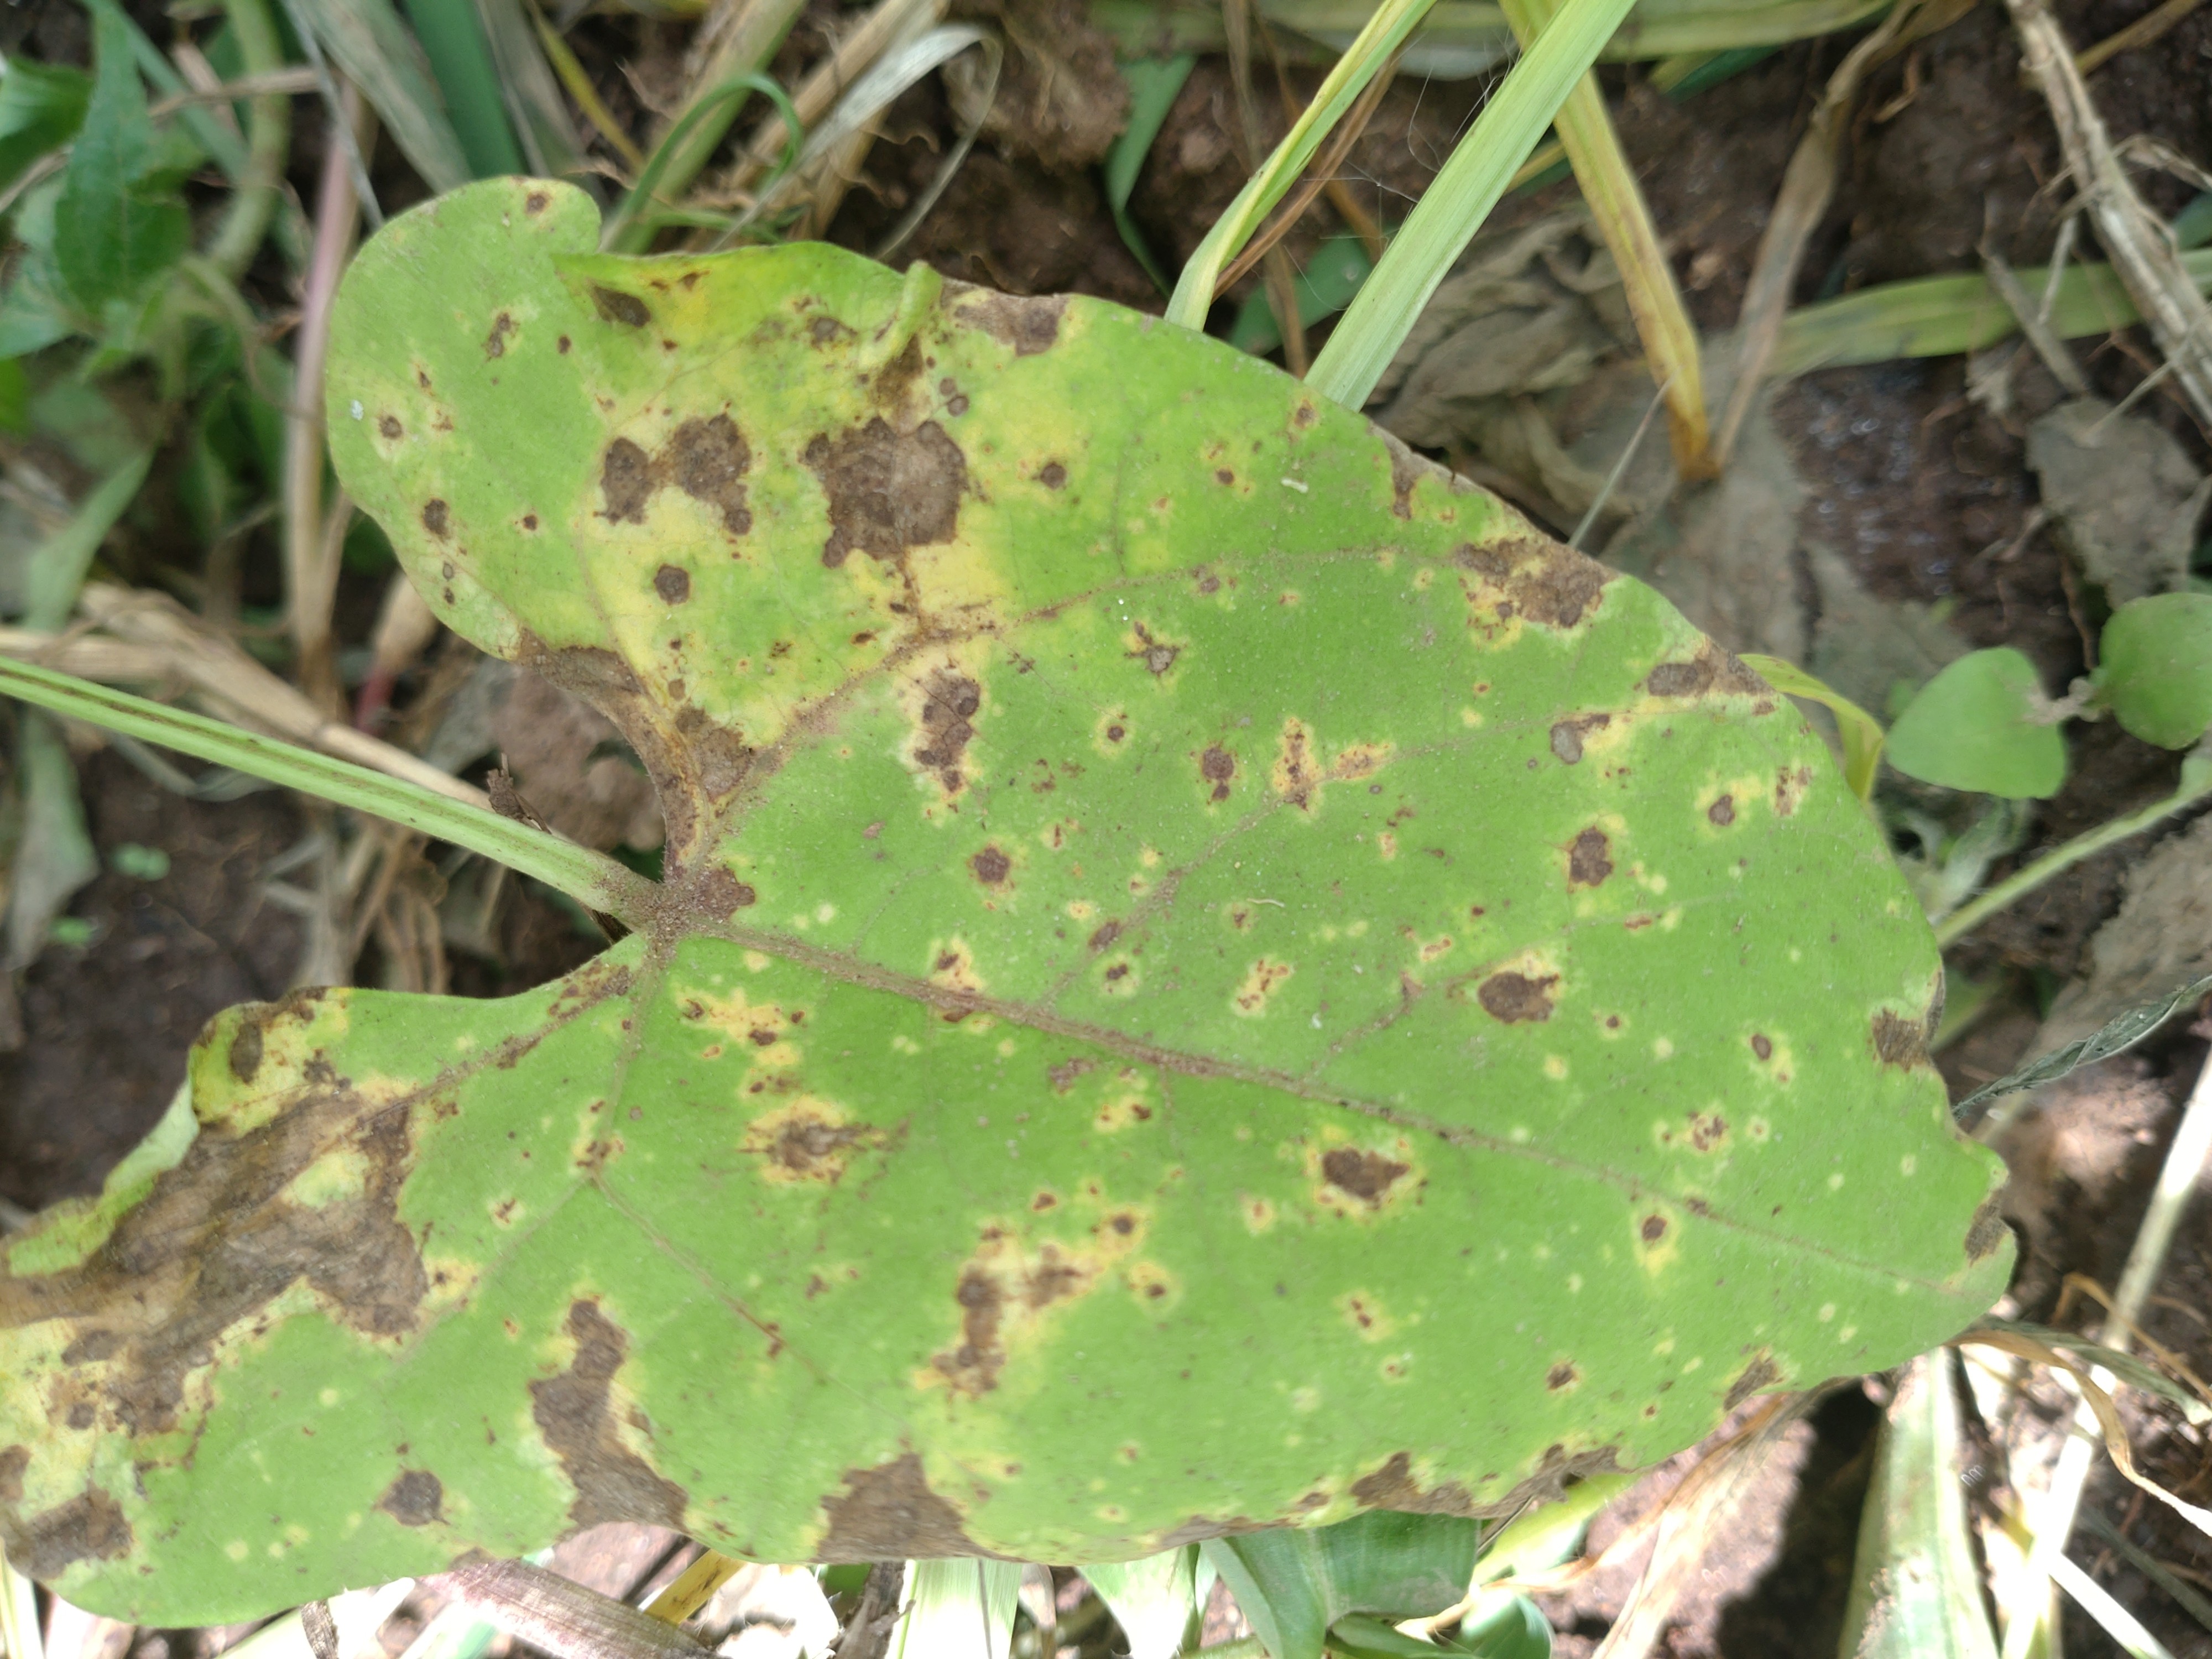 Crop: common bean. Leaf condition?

rust
